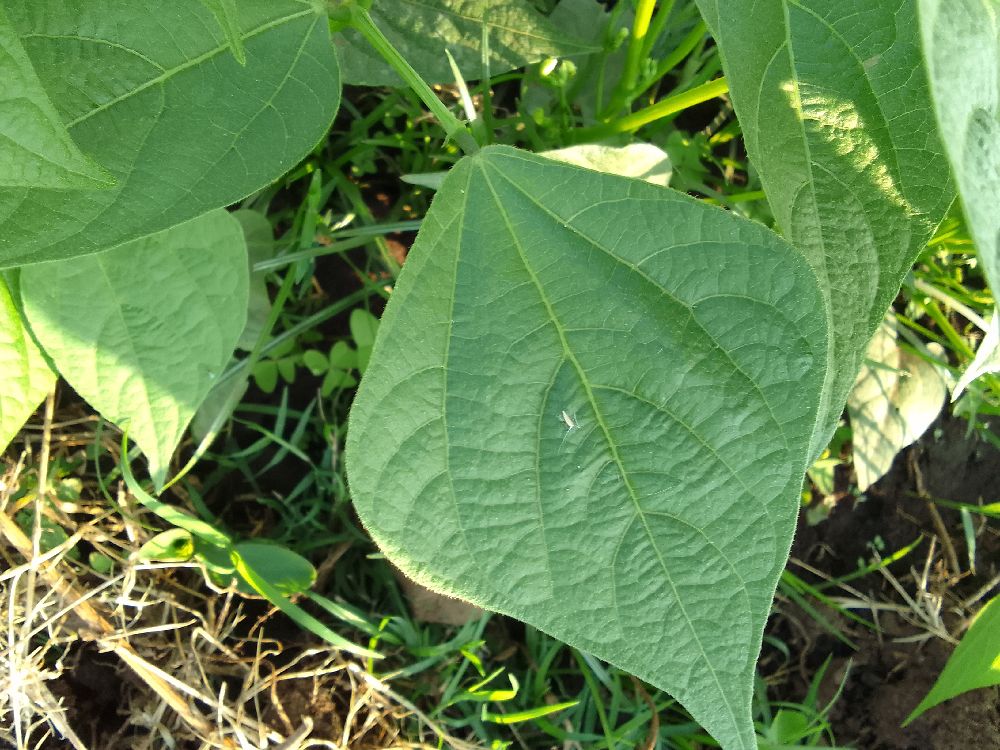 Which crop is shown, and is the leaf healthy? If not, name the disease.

common bean, healthy
